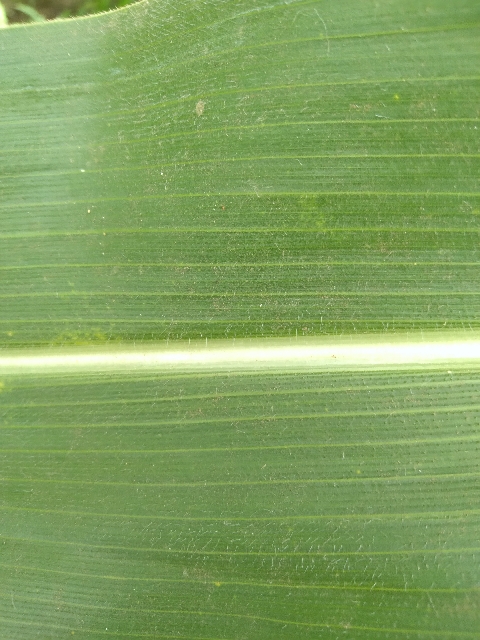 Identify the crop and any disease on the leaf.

maize, healthy
